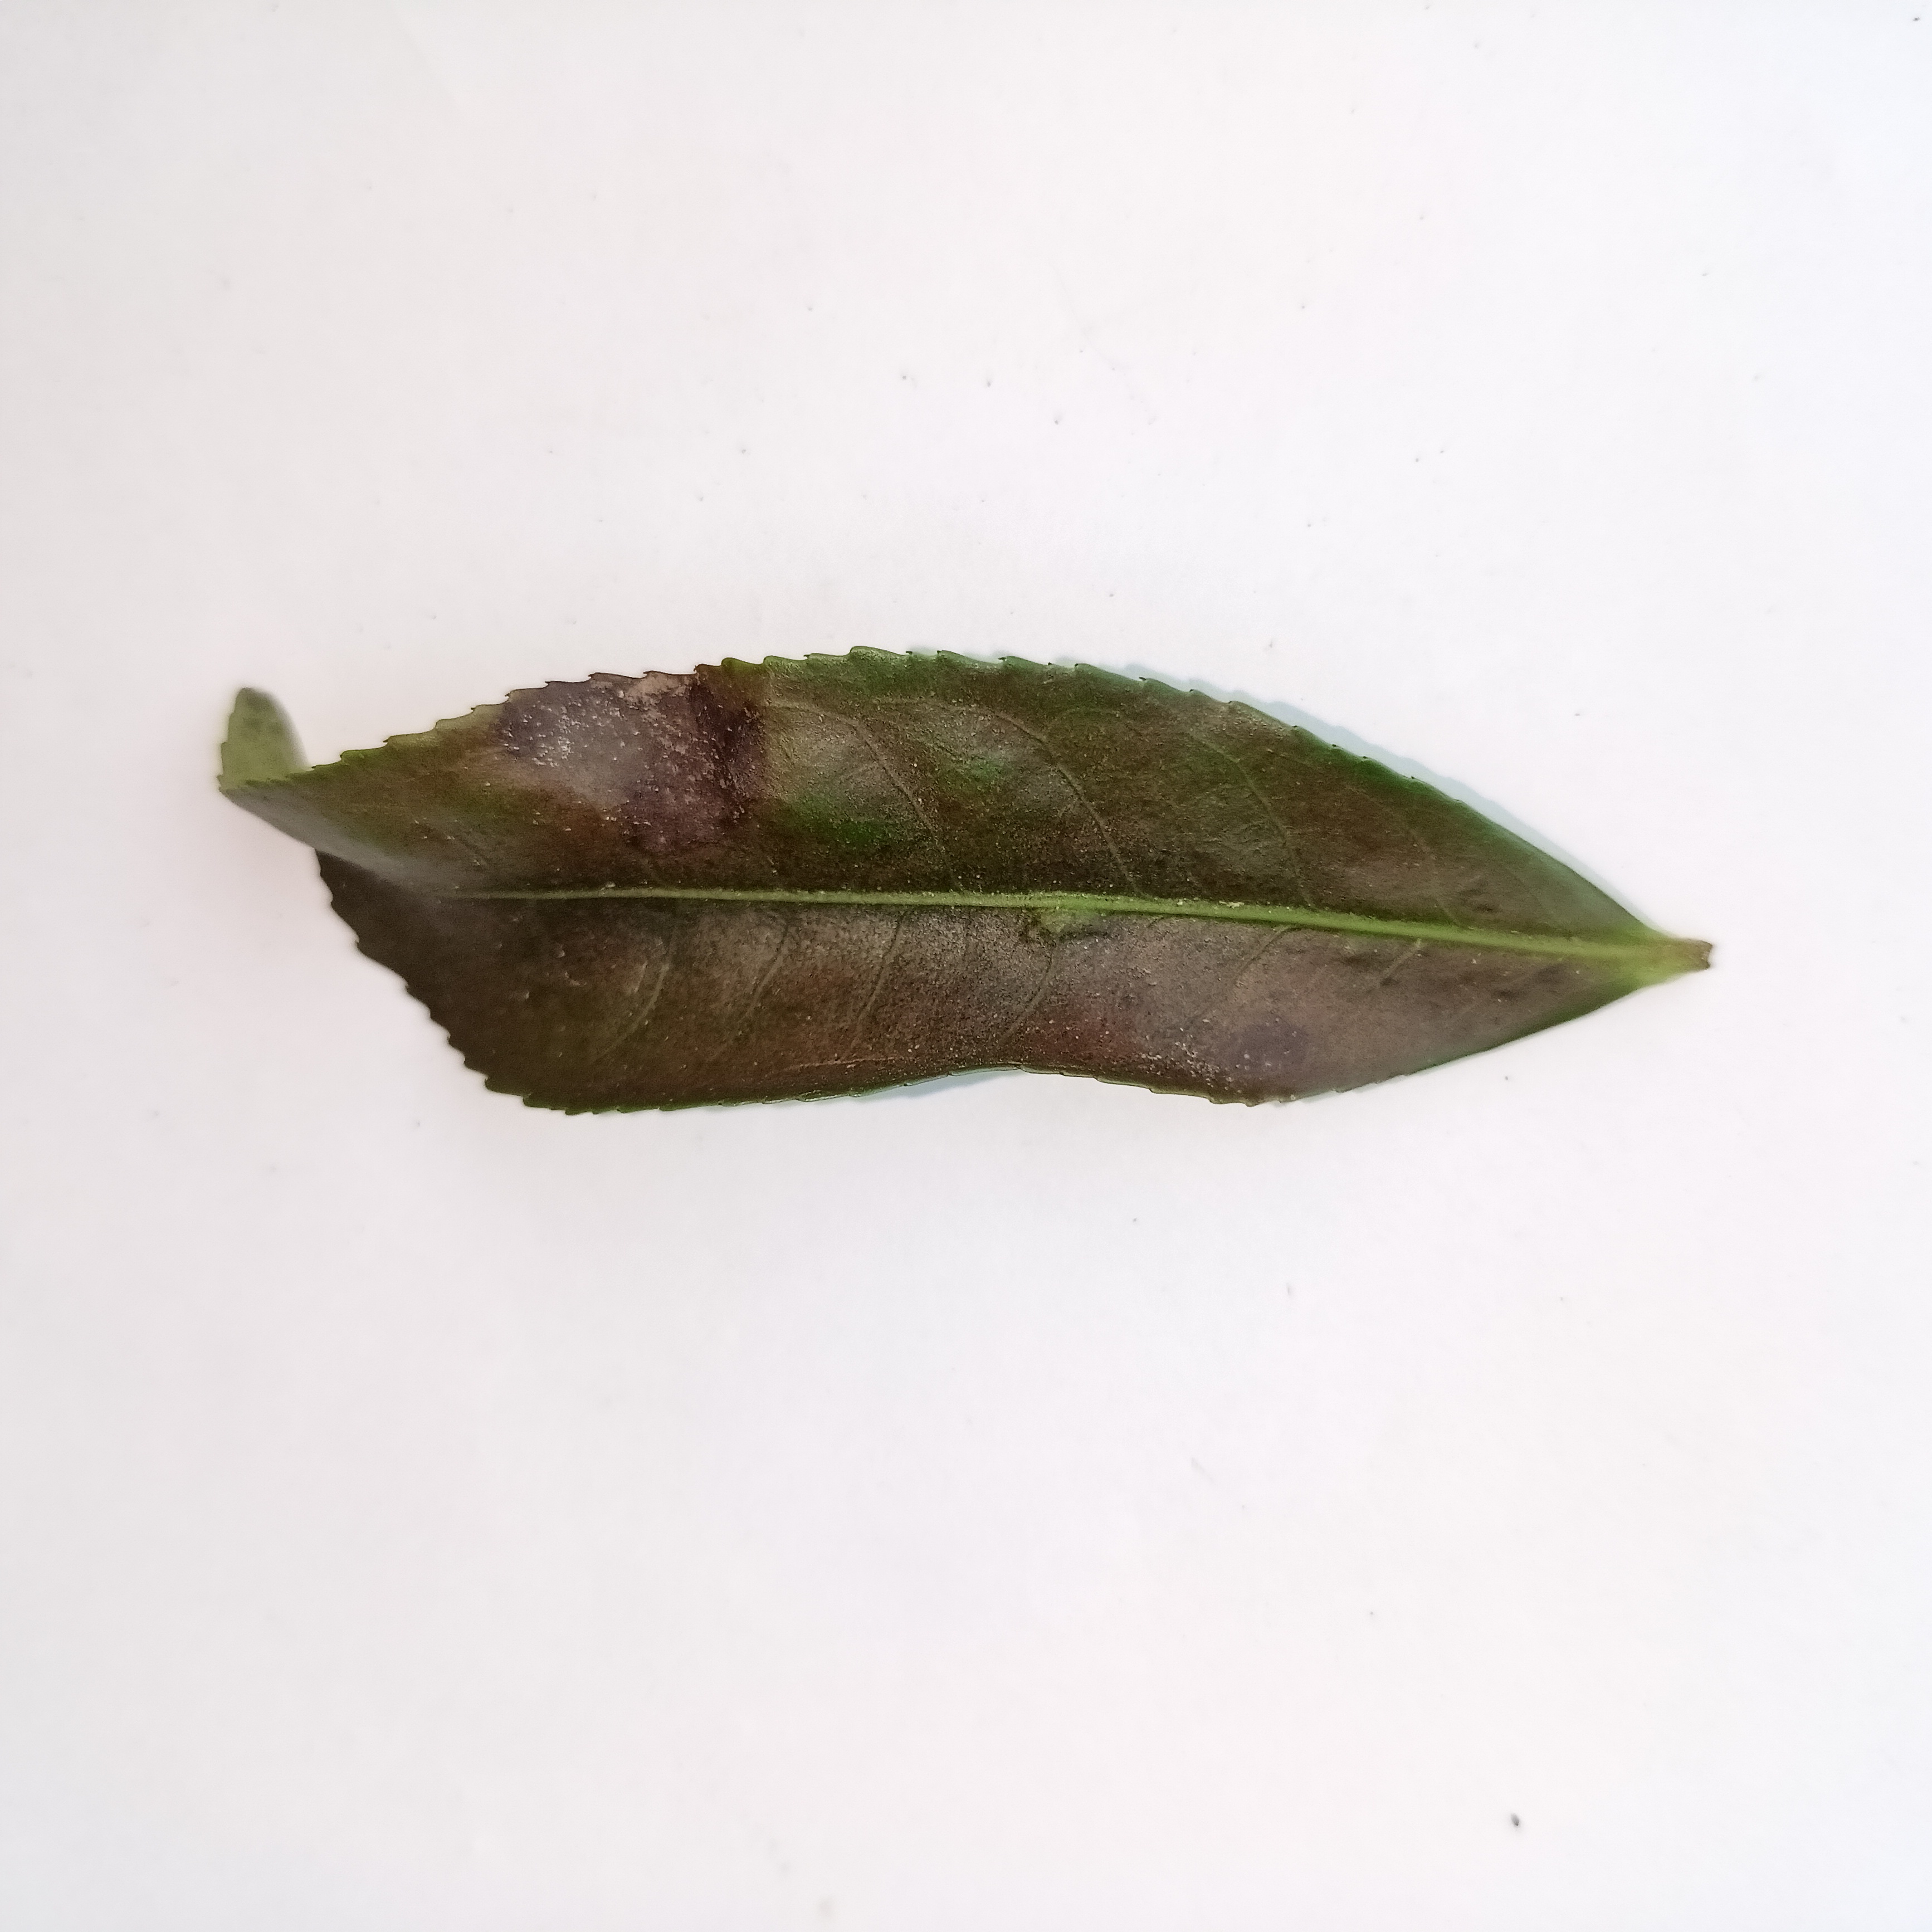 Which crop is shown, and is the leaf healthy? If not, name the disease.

tea, red rust
